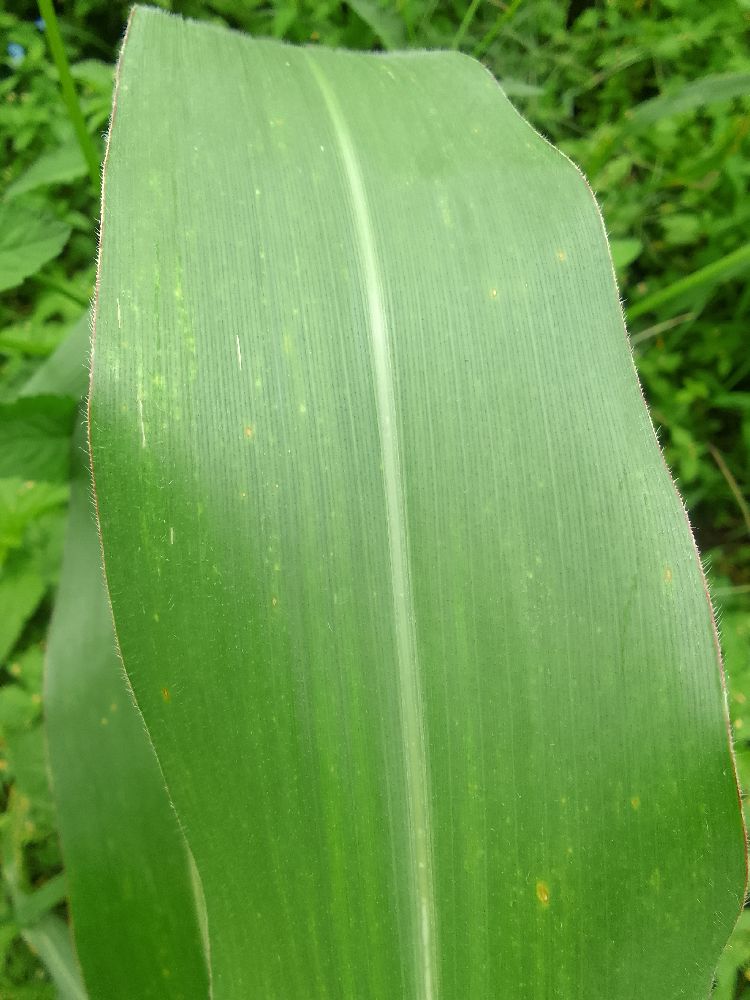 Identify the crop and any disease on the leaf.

maize, healthy
